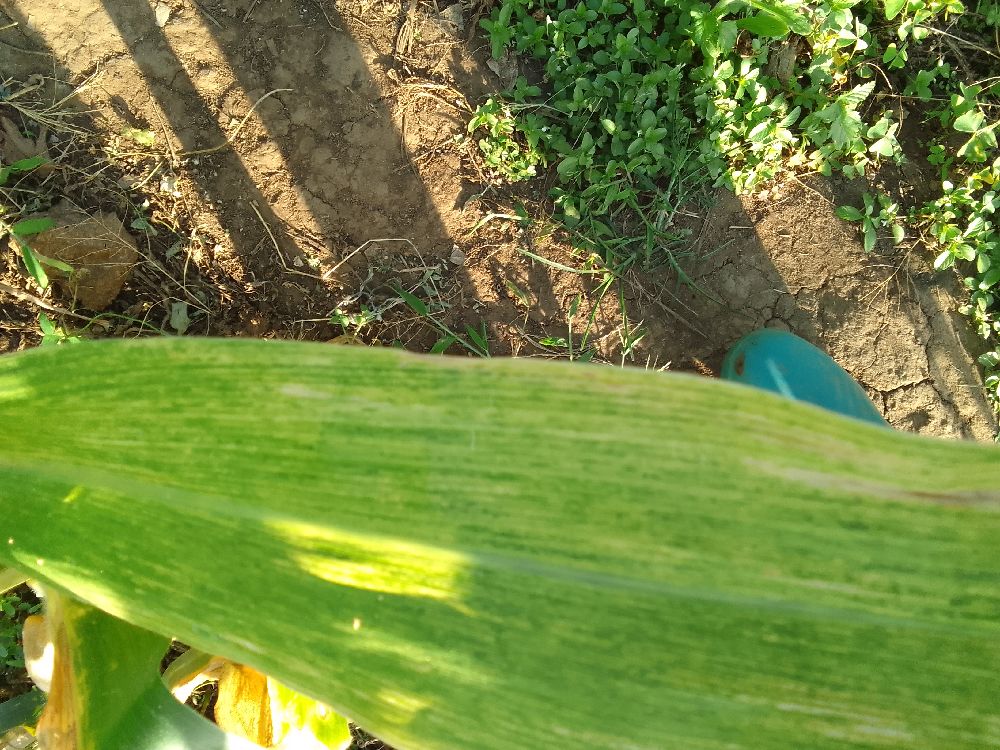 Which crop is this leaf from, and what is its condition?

maize, maize lethal necrosis
